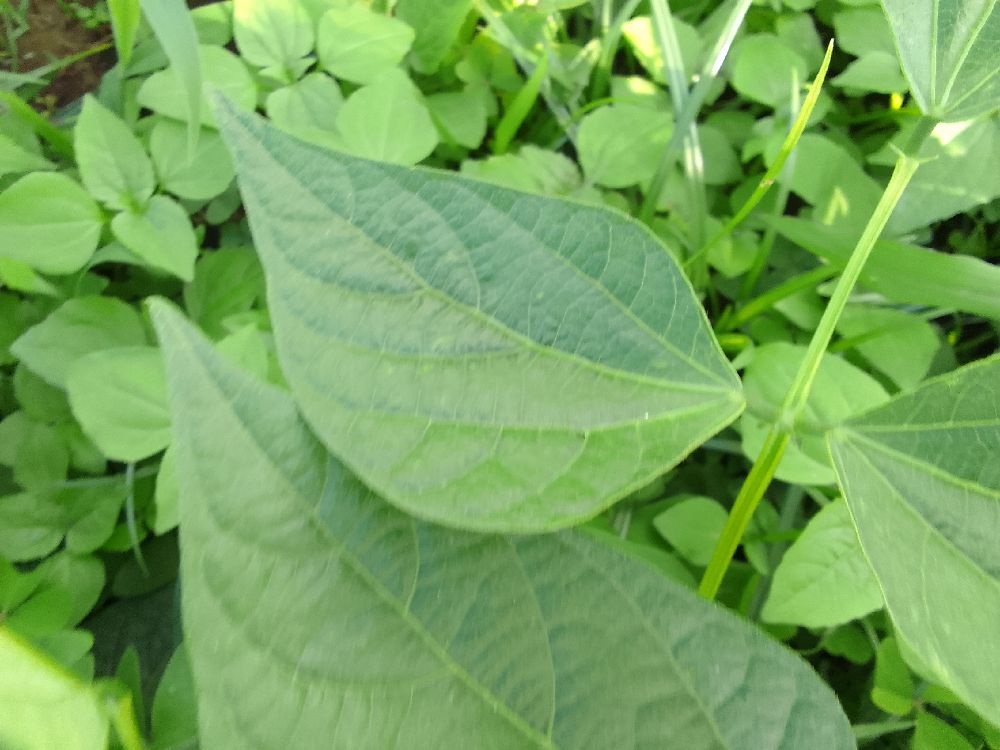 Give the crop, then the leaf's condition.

common bean, healthy
